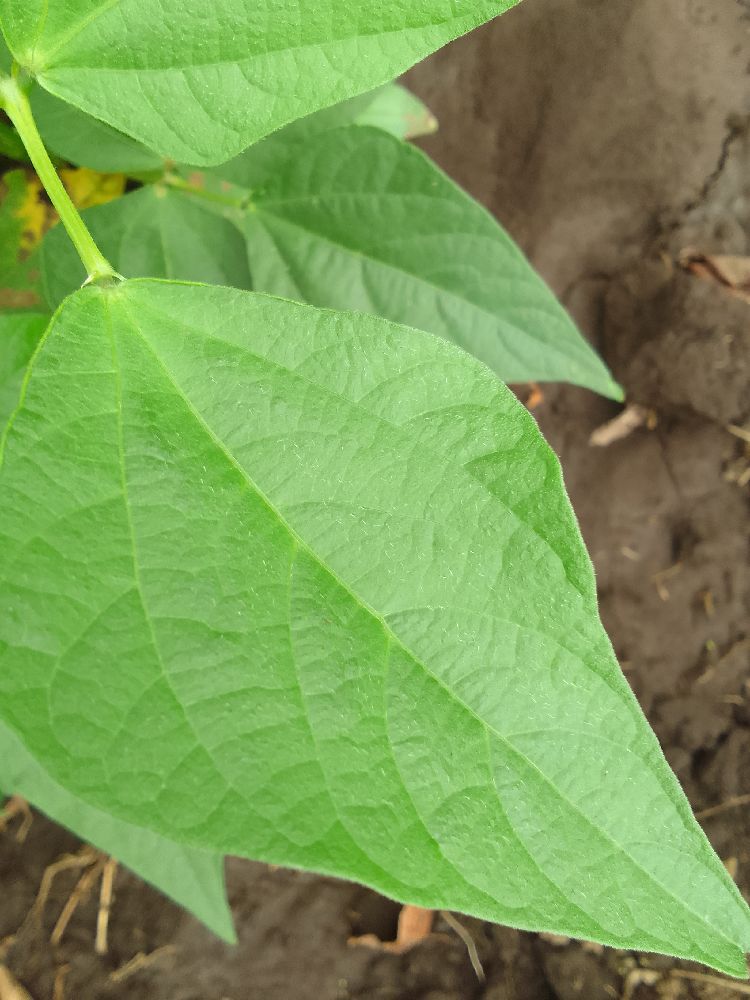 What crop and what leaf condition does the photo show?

common bean, healthy
